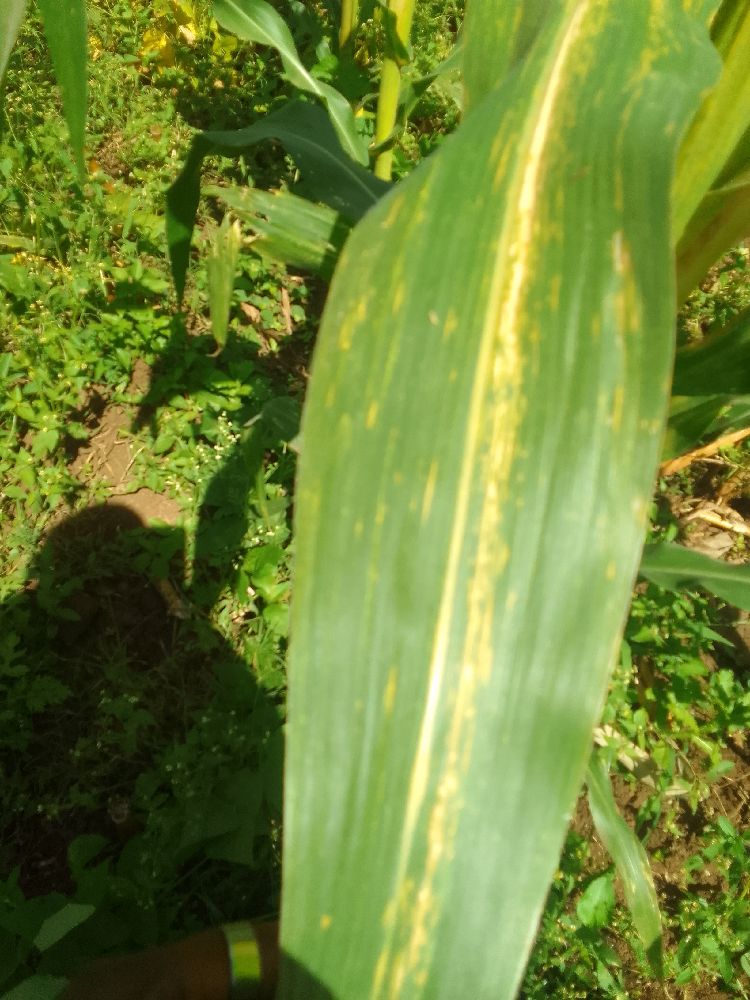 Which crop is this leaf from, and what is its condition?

maize, maize lethal necrosis
